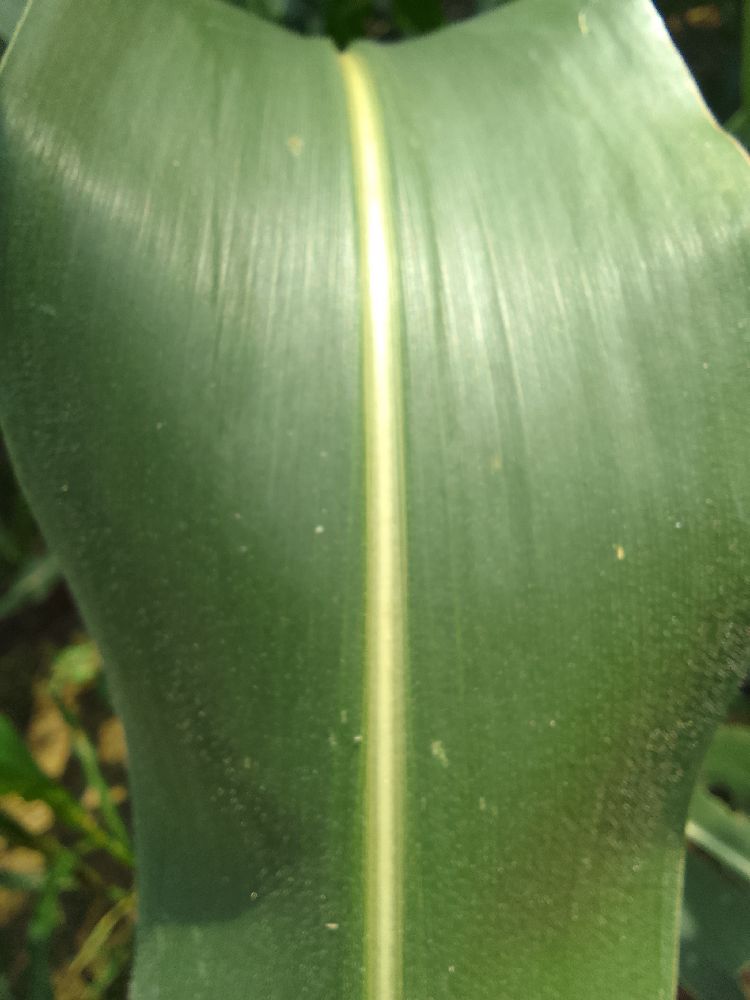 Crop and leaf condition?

maize, healthy
